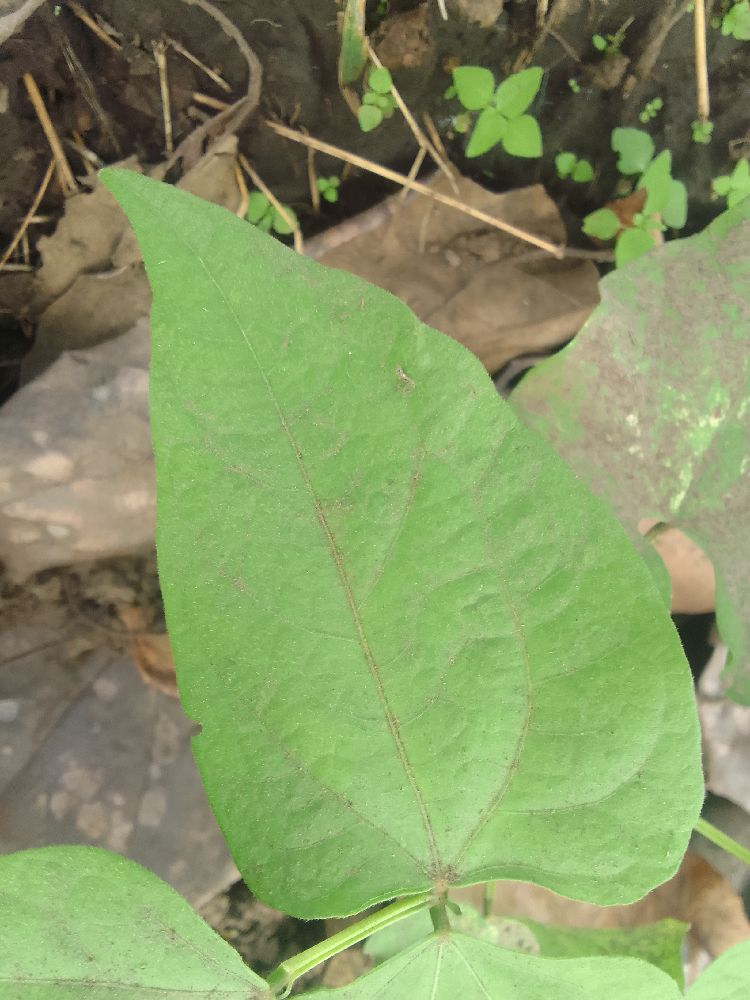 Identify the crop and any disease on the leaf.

common bean, healthy
